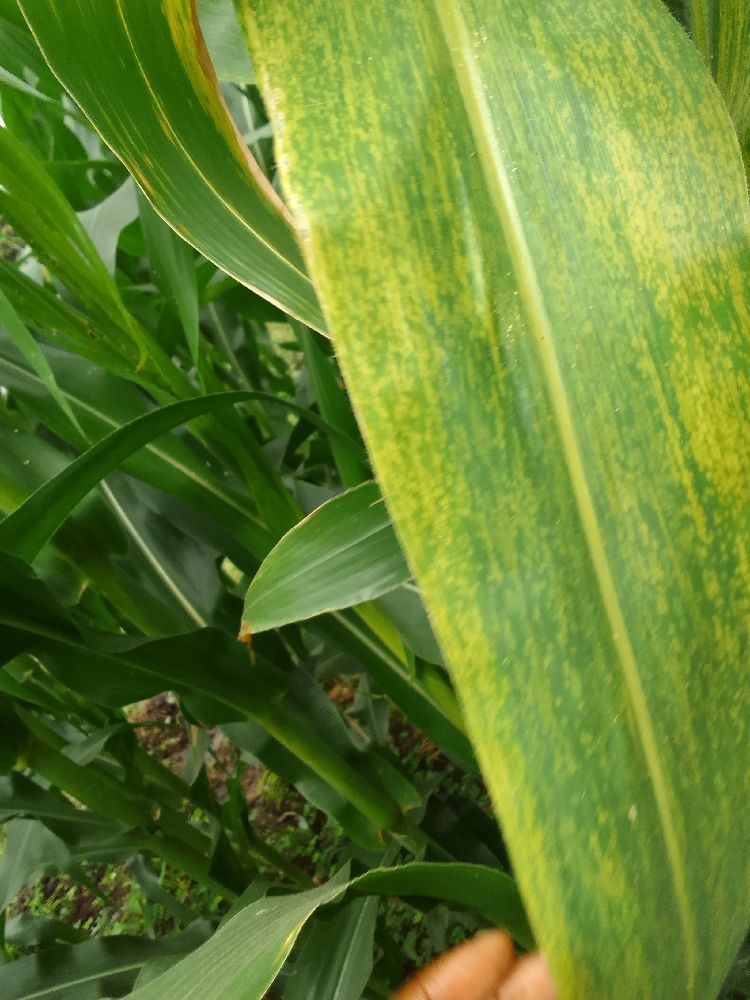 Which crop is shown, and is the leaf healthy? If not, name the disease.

maize, maize lethal necrosis
